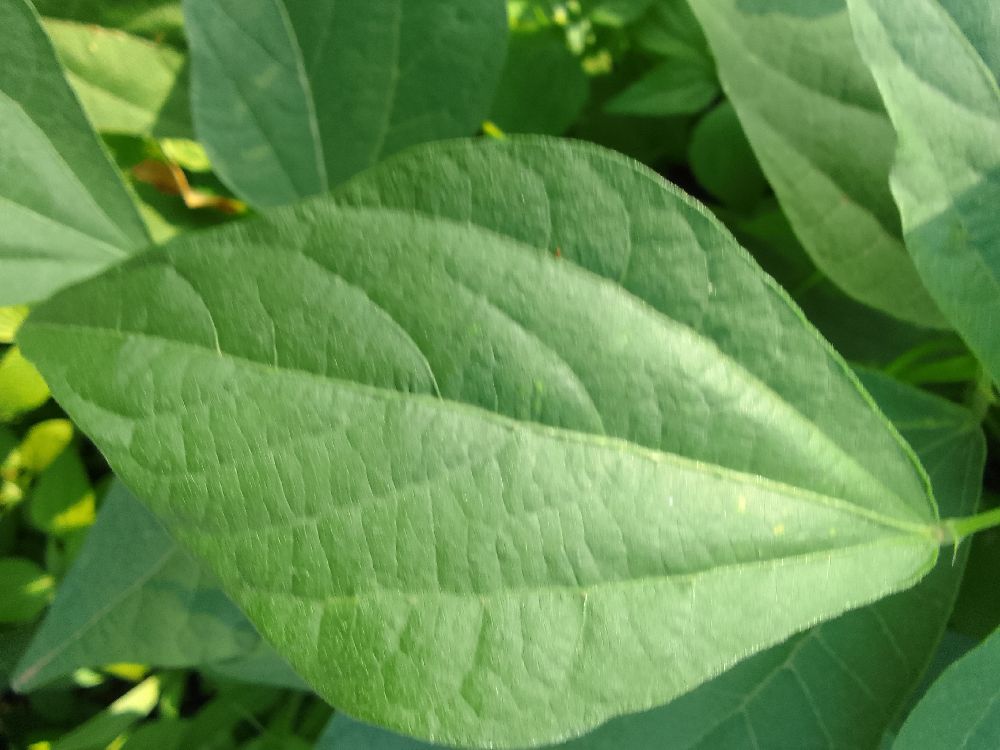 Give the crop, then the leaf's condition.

common bean, healthy
